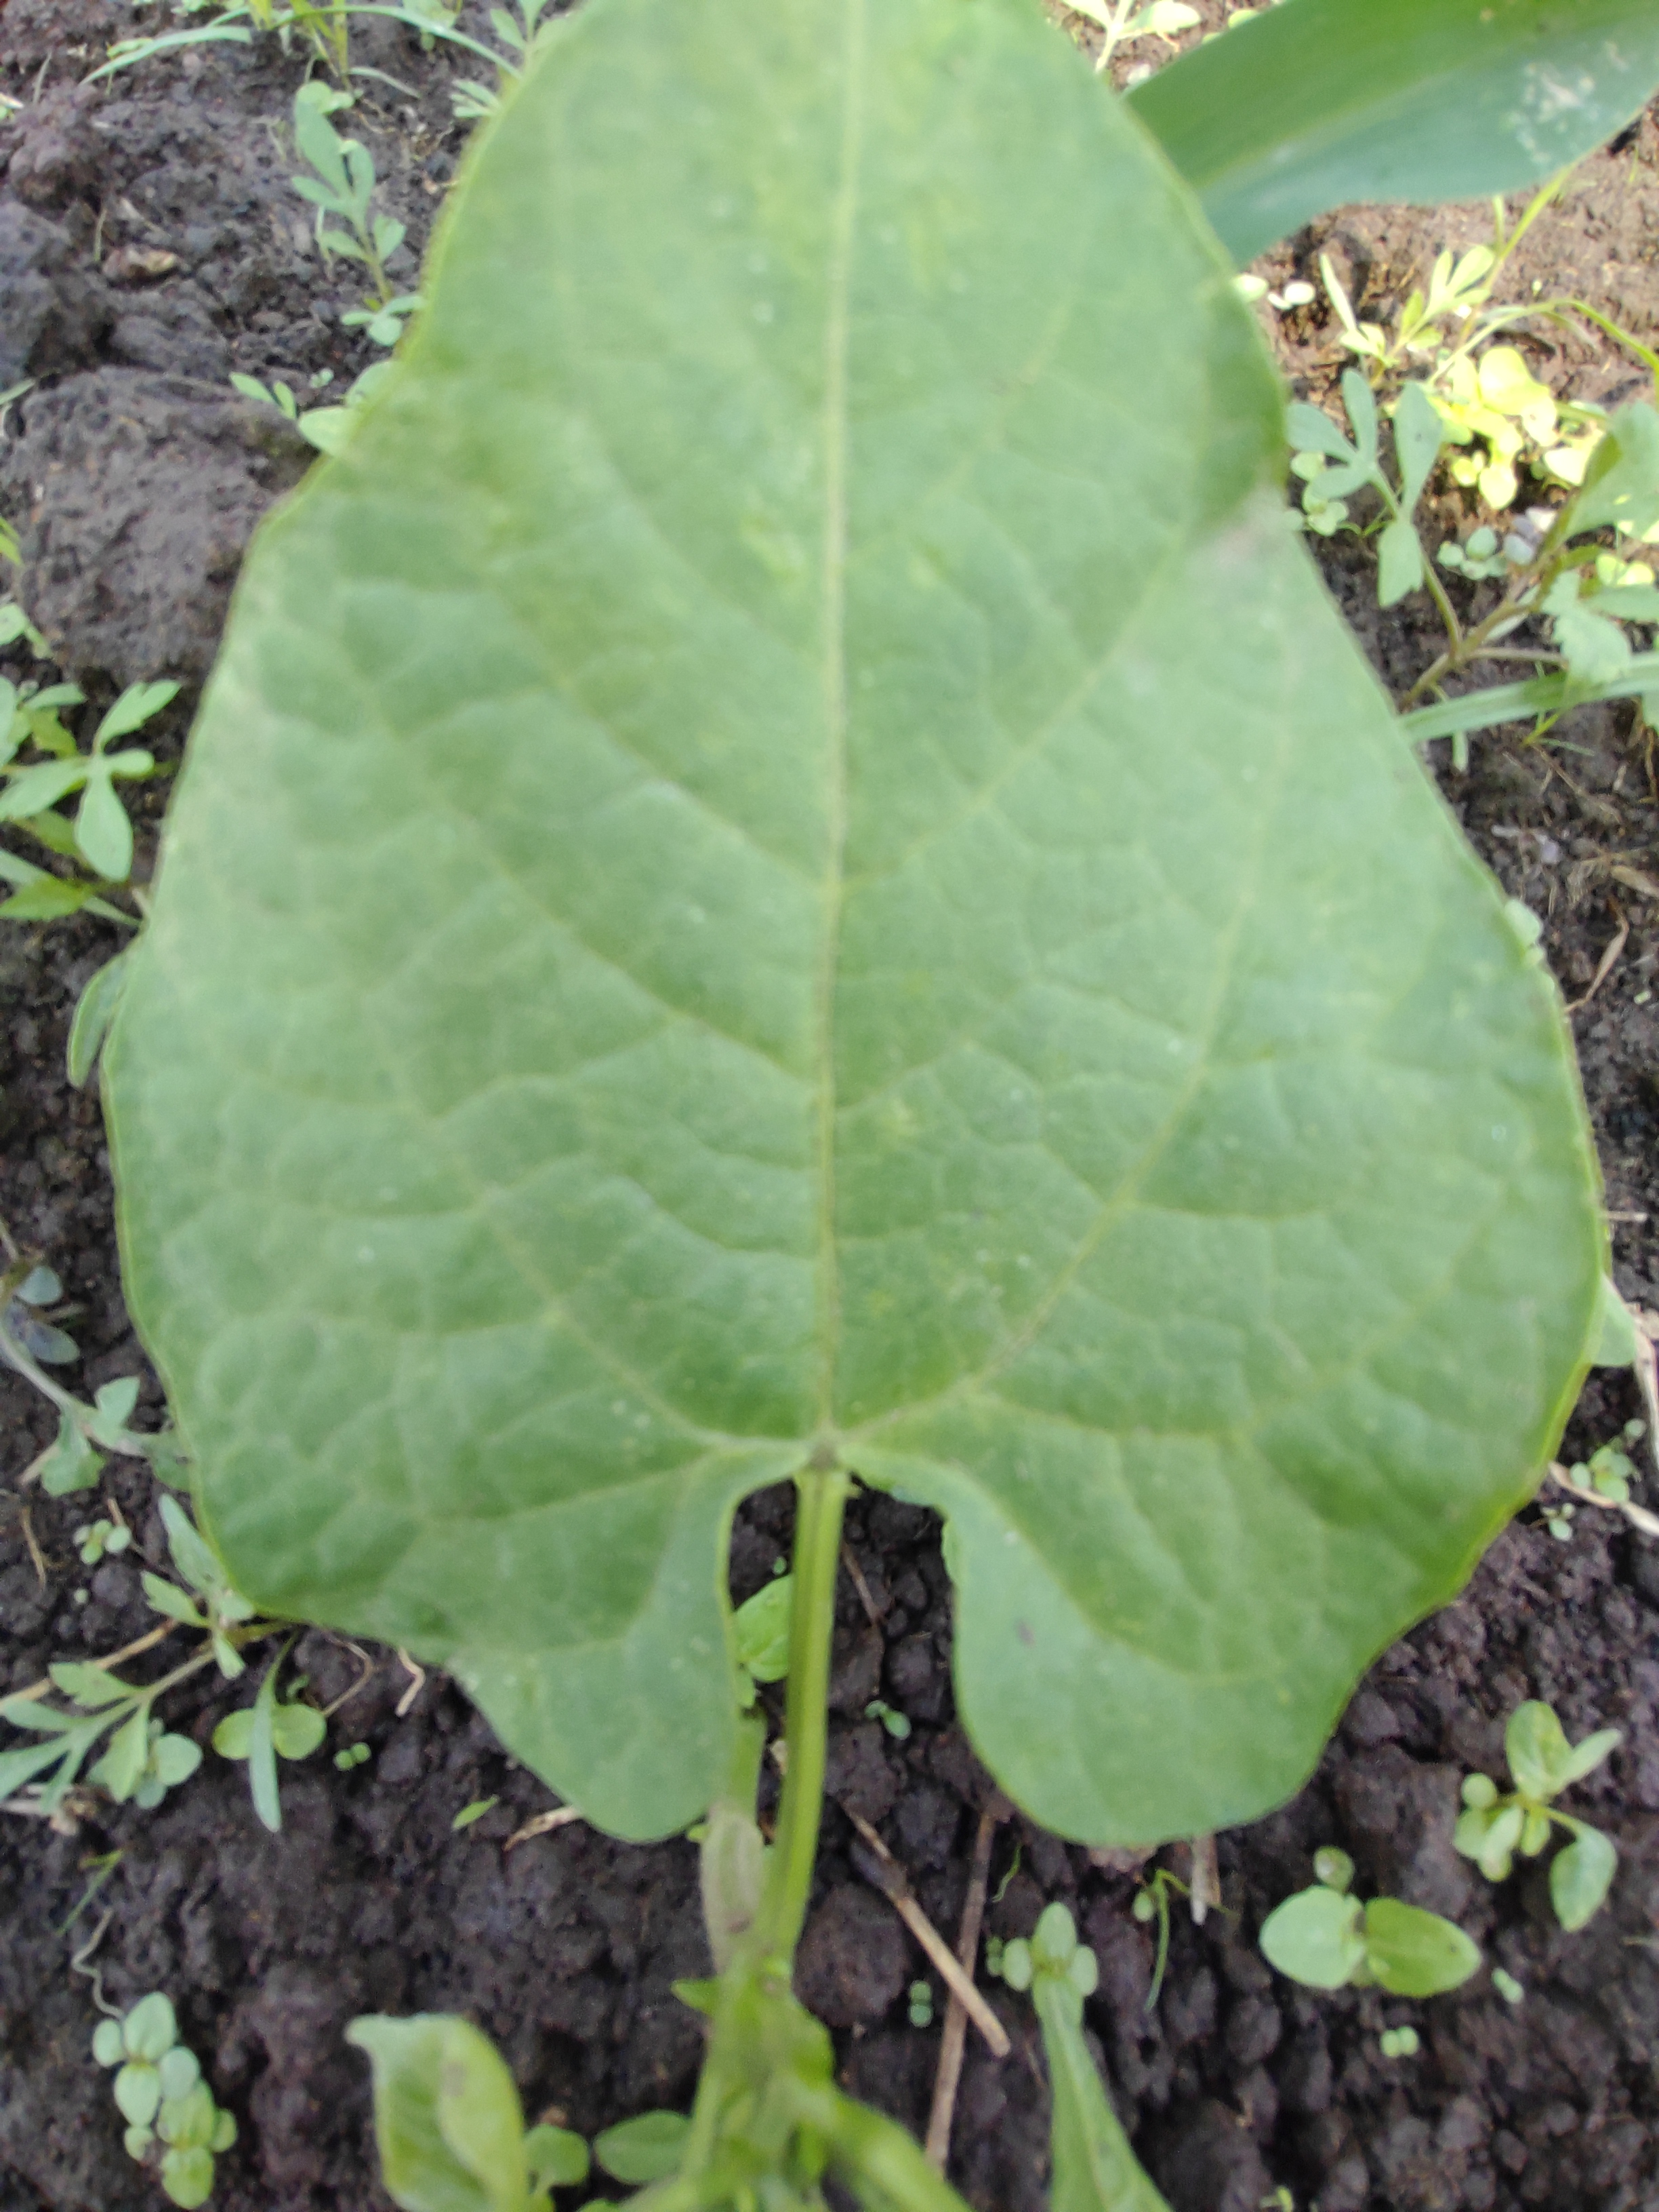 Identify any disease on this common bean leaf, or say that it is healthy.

healthy
